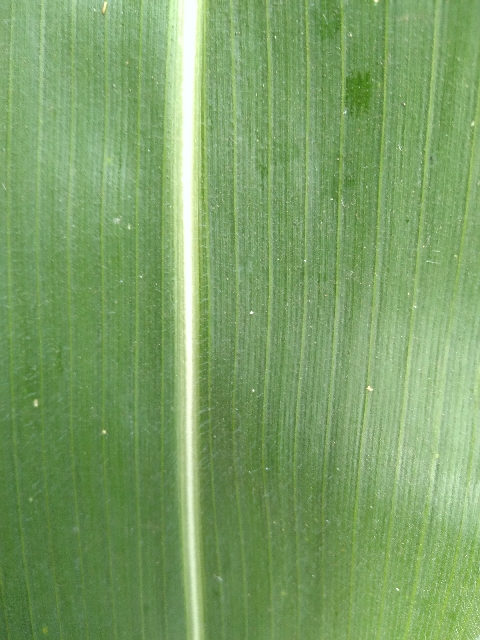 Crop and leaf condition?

maize, healthy
